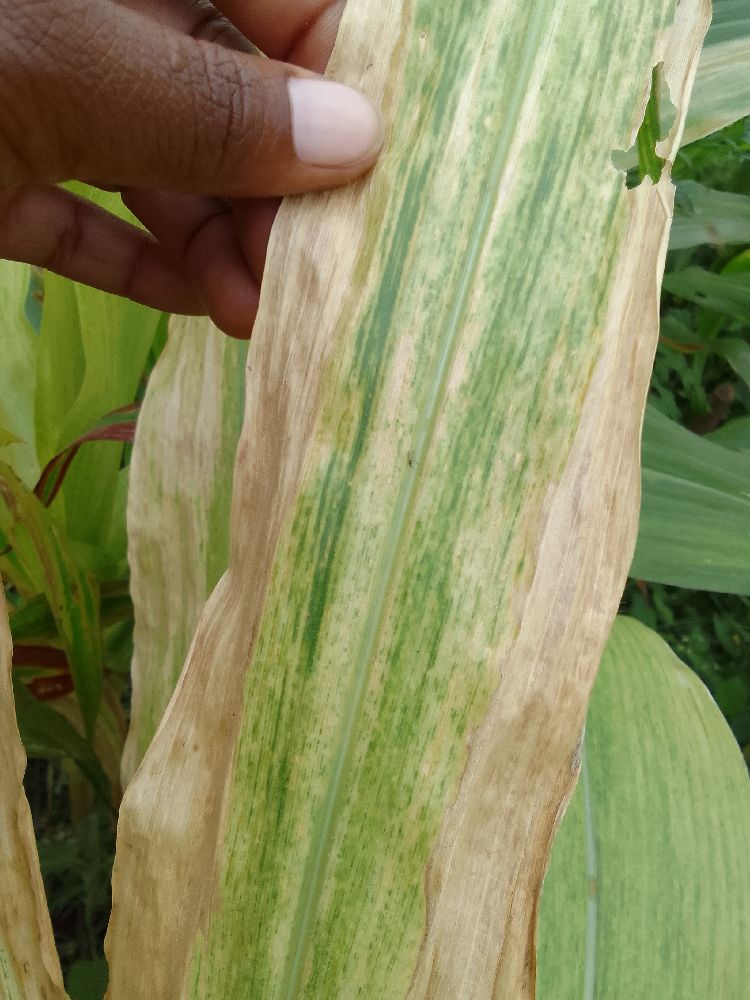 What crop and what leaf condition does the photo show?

maize, maize lethal necrosis
